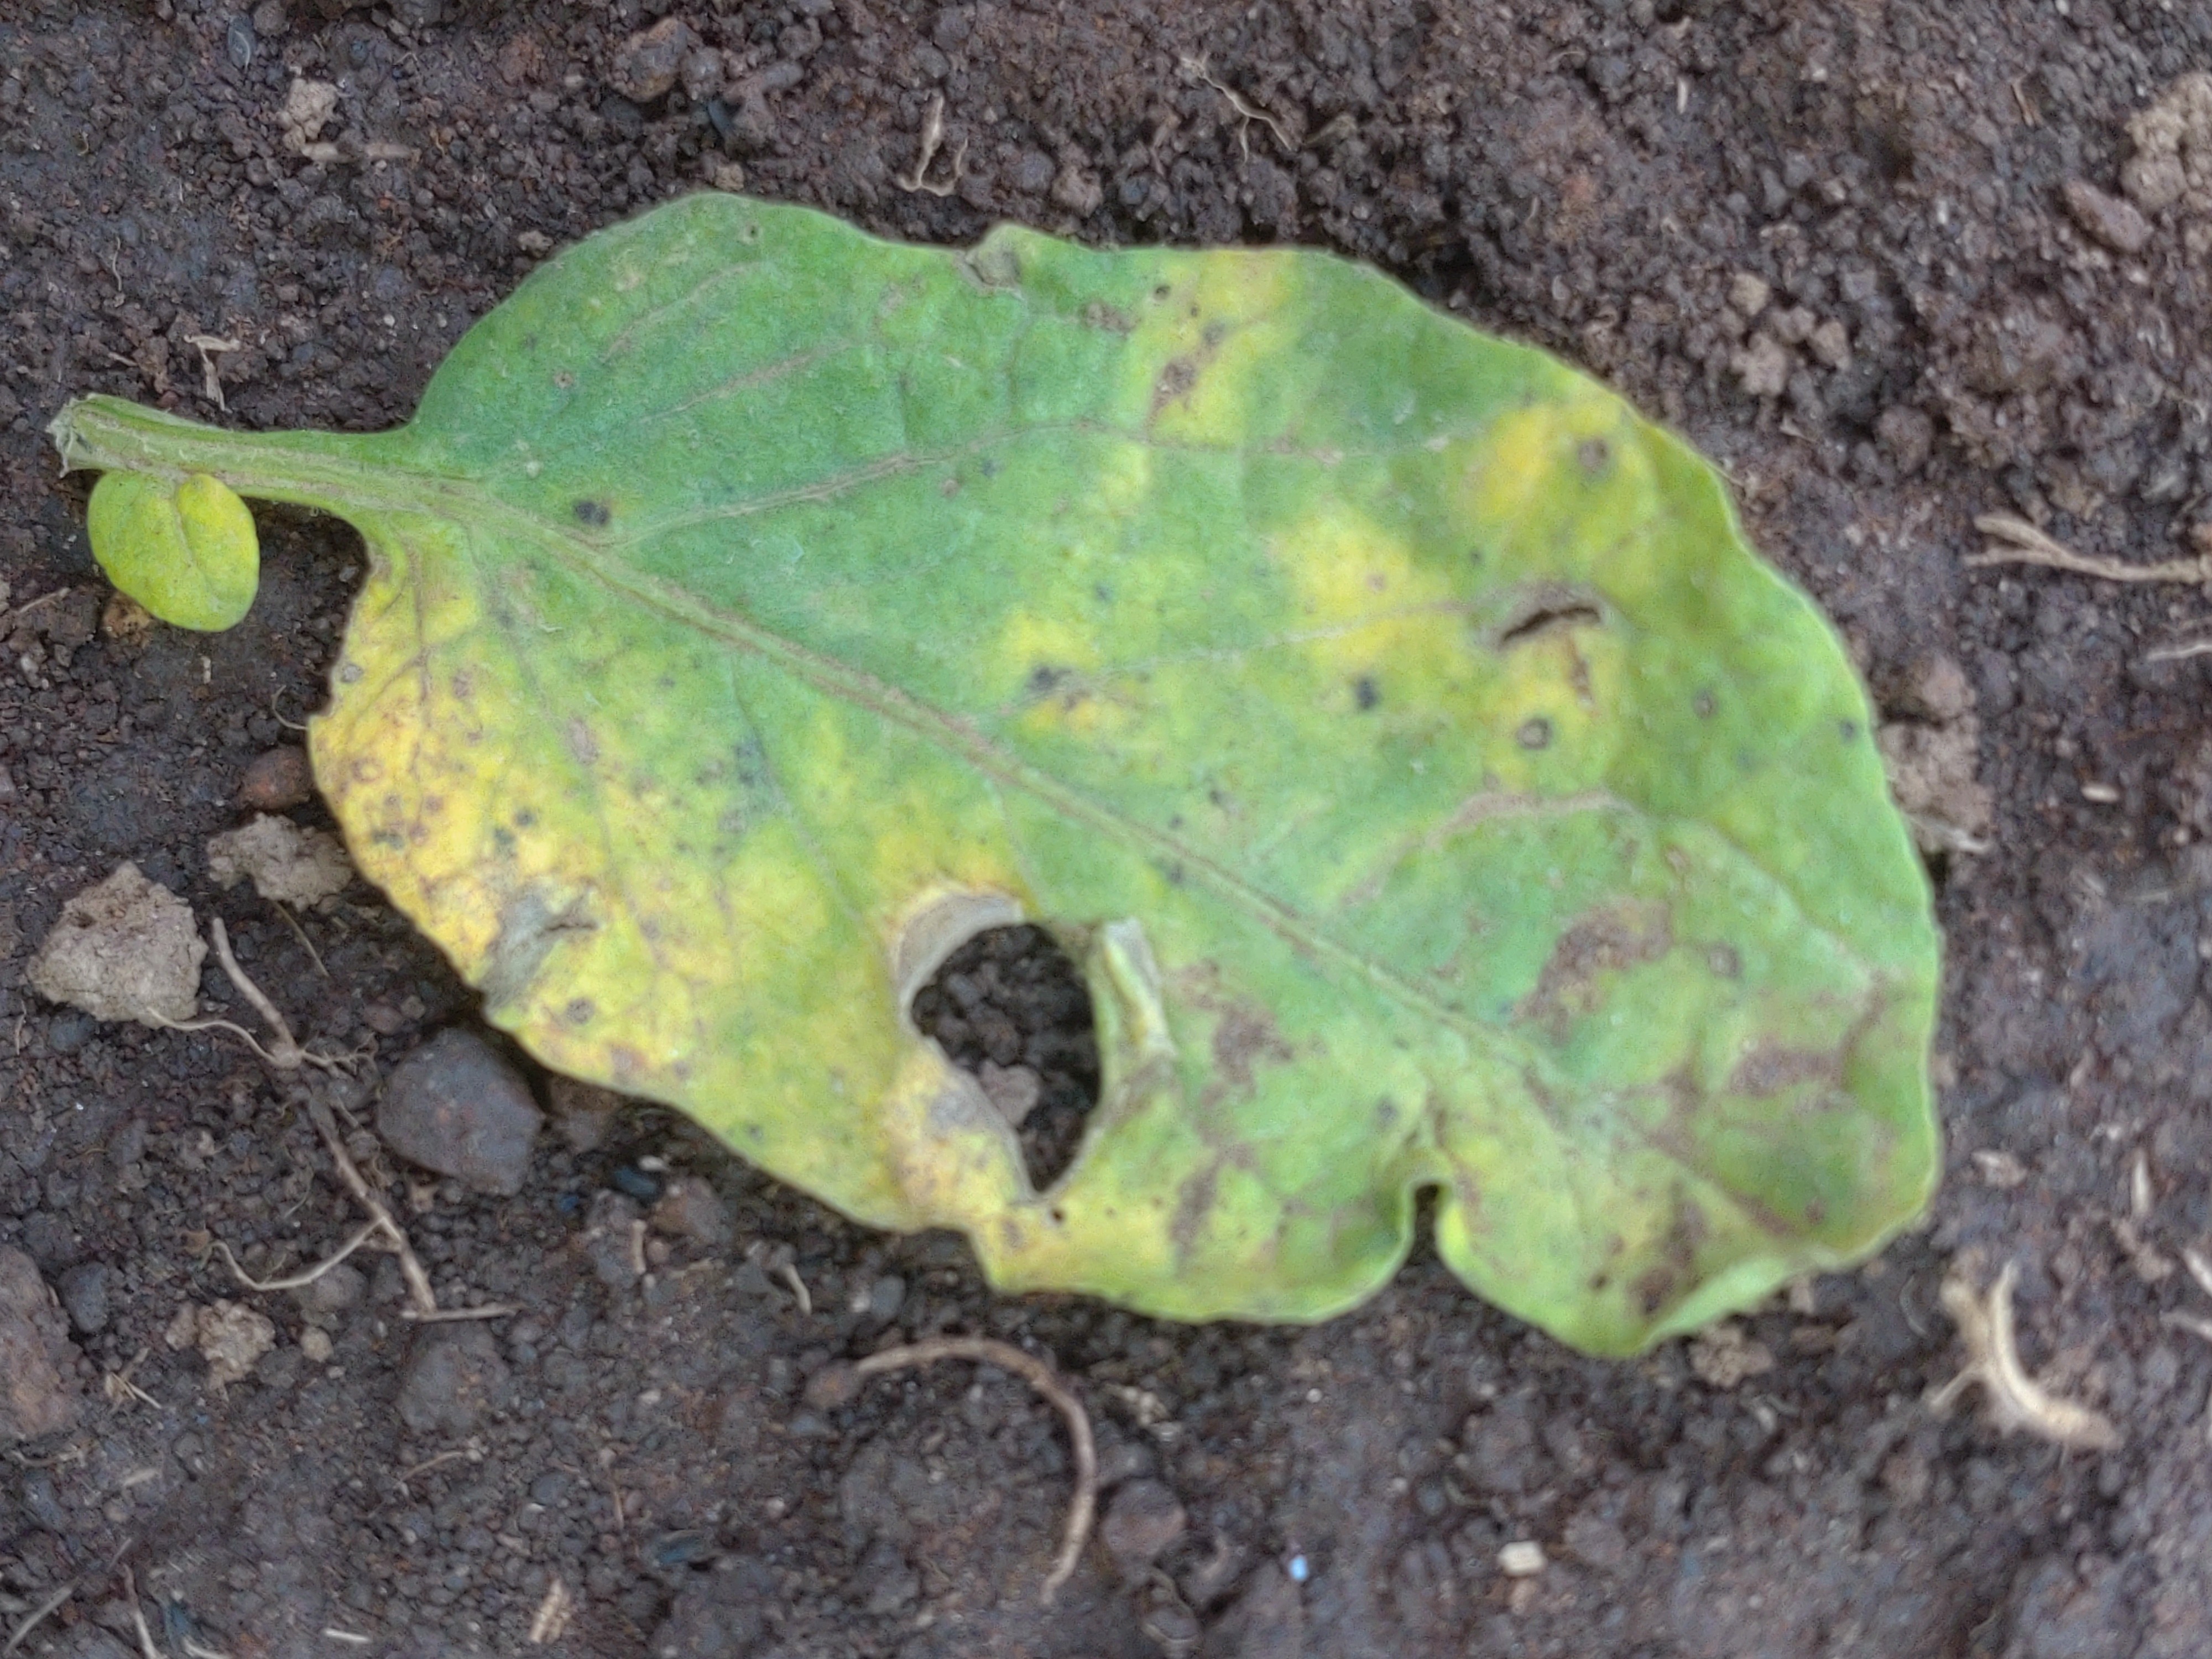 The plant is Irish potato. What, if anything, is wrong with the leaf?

late blight
